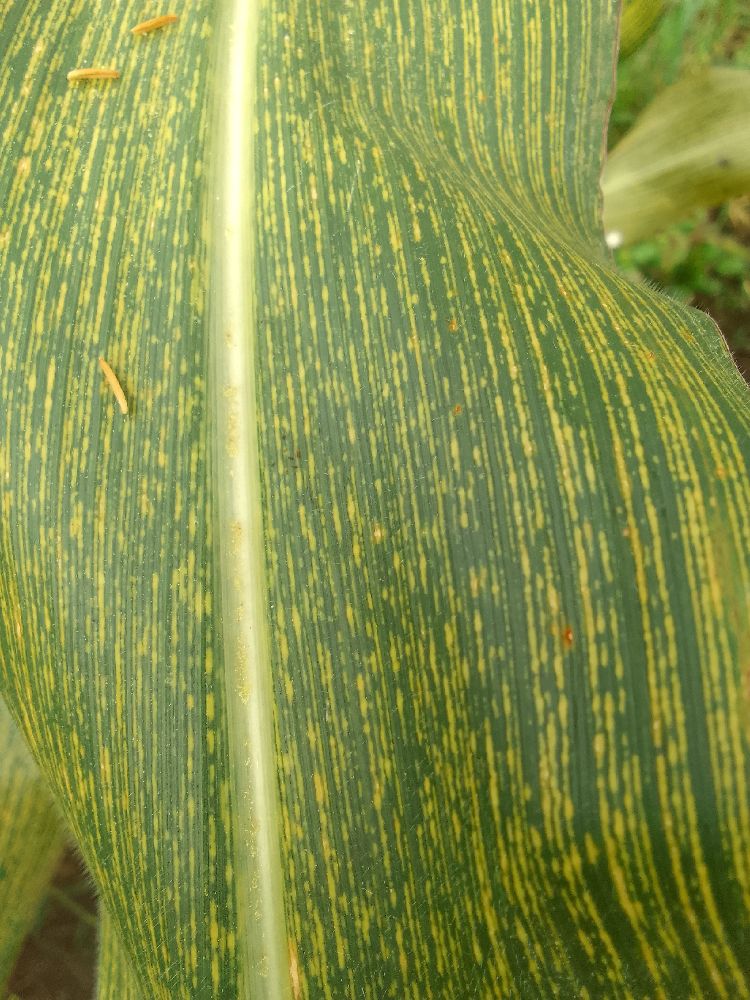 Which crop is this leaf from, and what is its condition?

maize, maize streak virus
